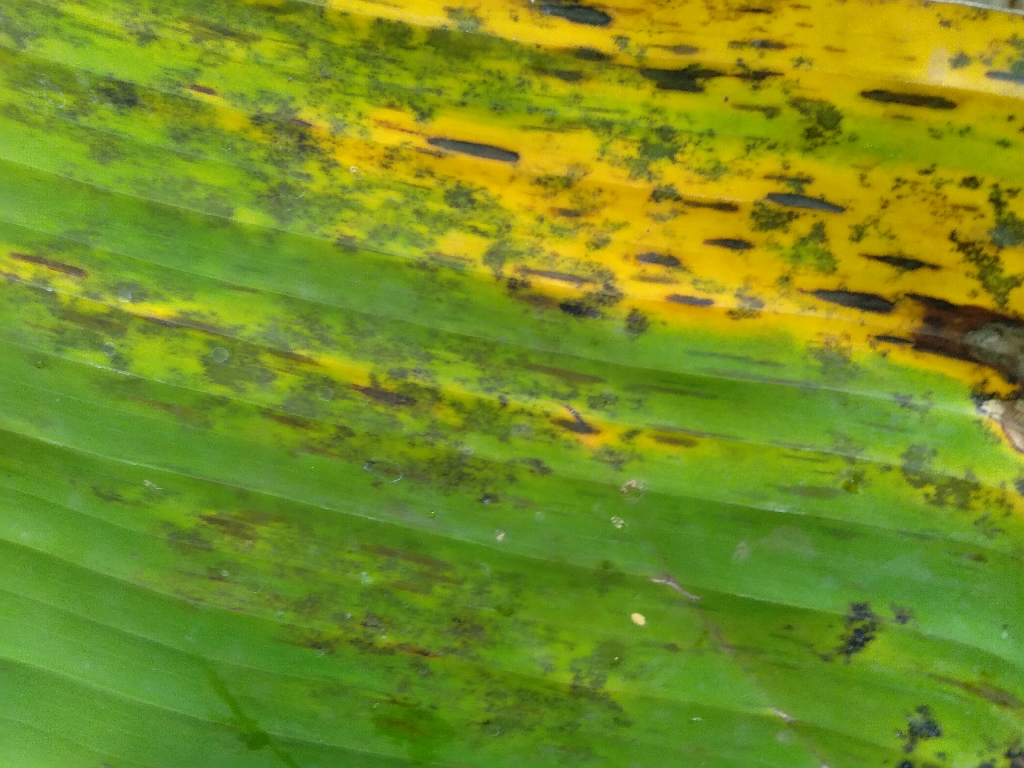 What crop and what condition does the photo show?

banana, black sigatoka
